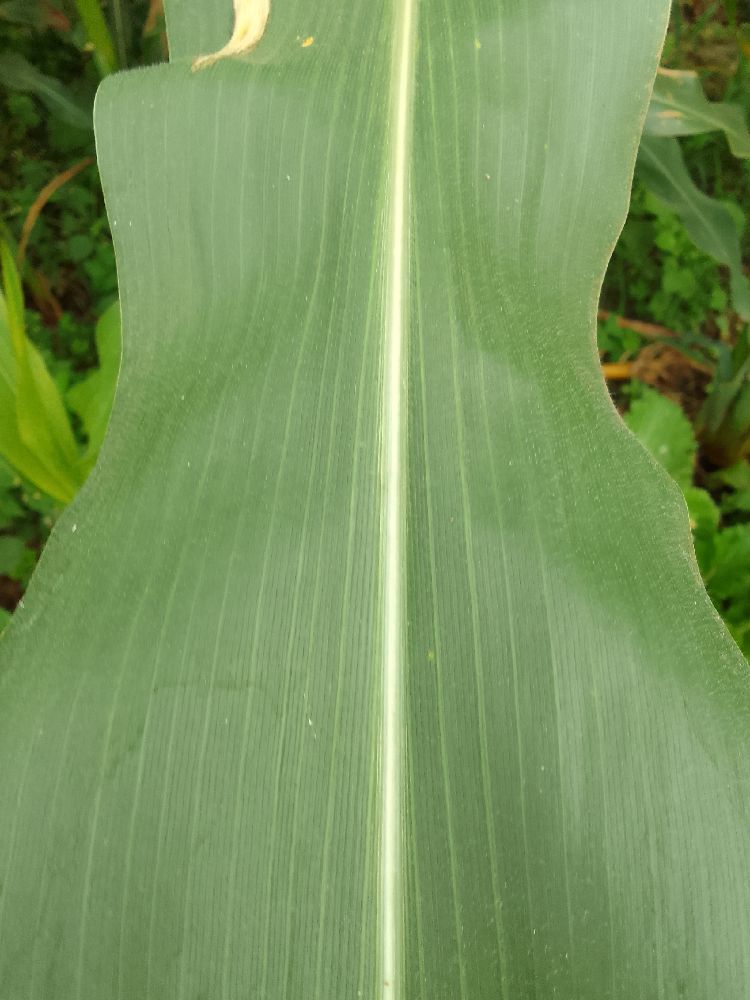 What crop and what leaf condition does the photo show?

maize, healthy
